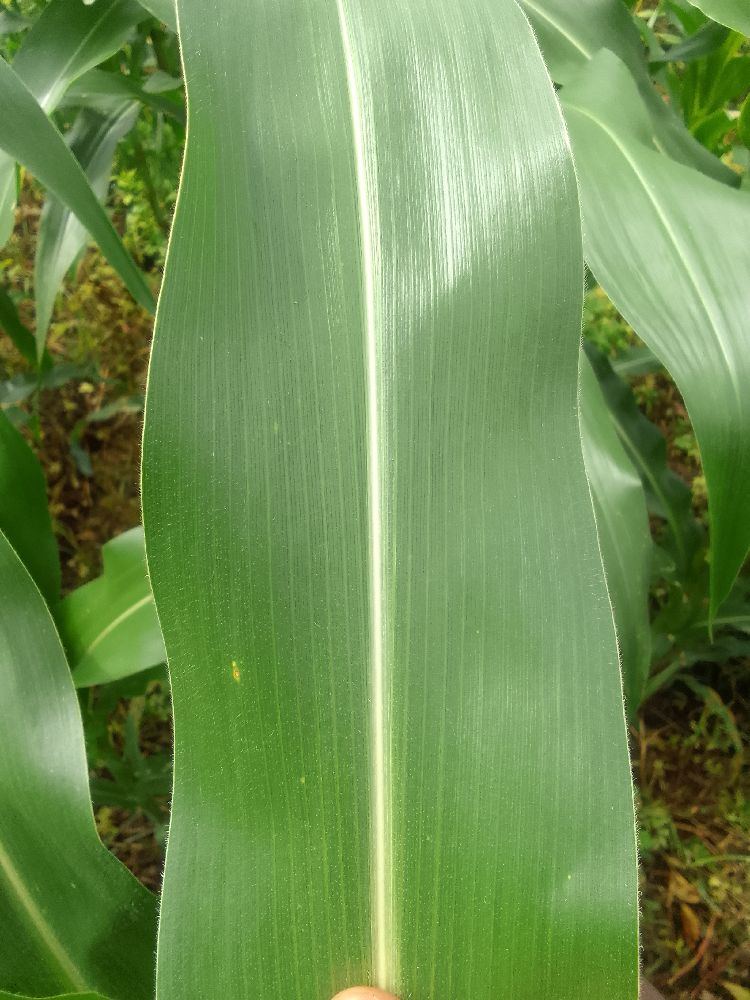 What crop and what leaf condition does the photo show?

maize, healthy
